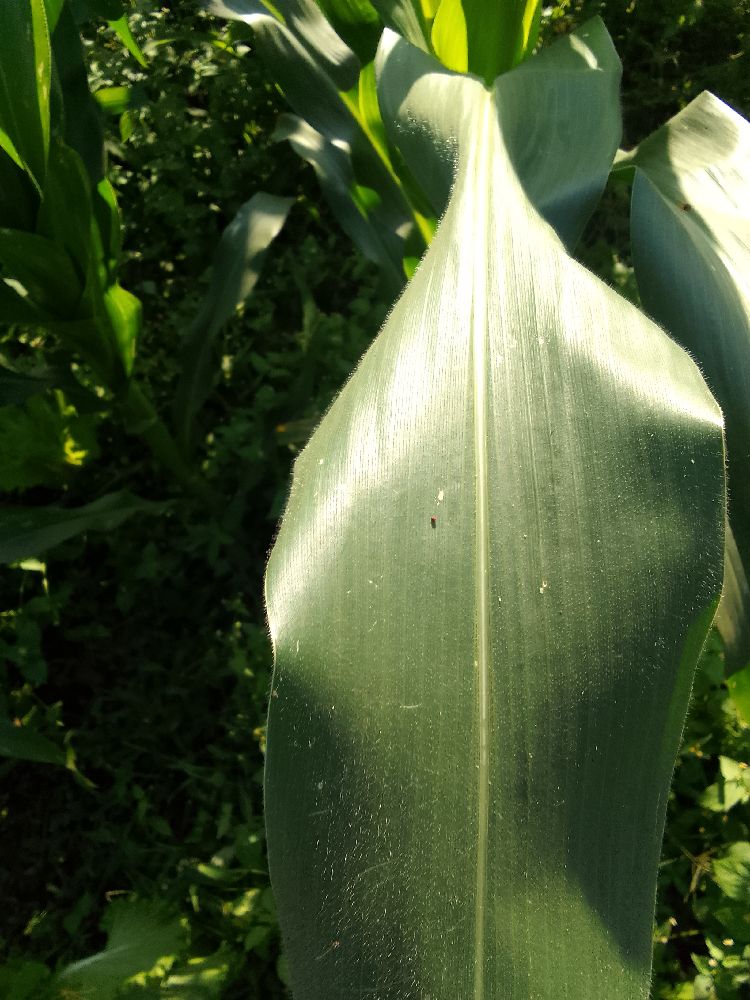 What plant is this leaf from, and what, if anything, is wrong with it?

maize, healthy
